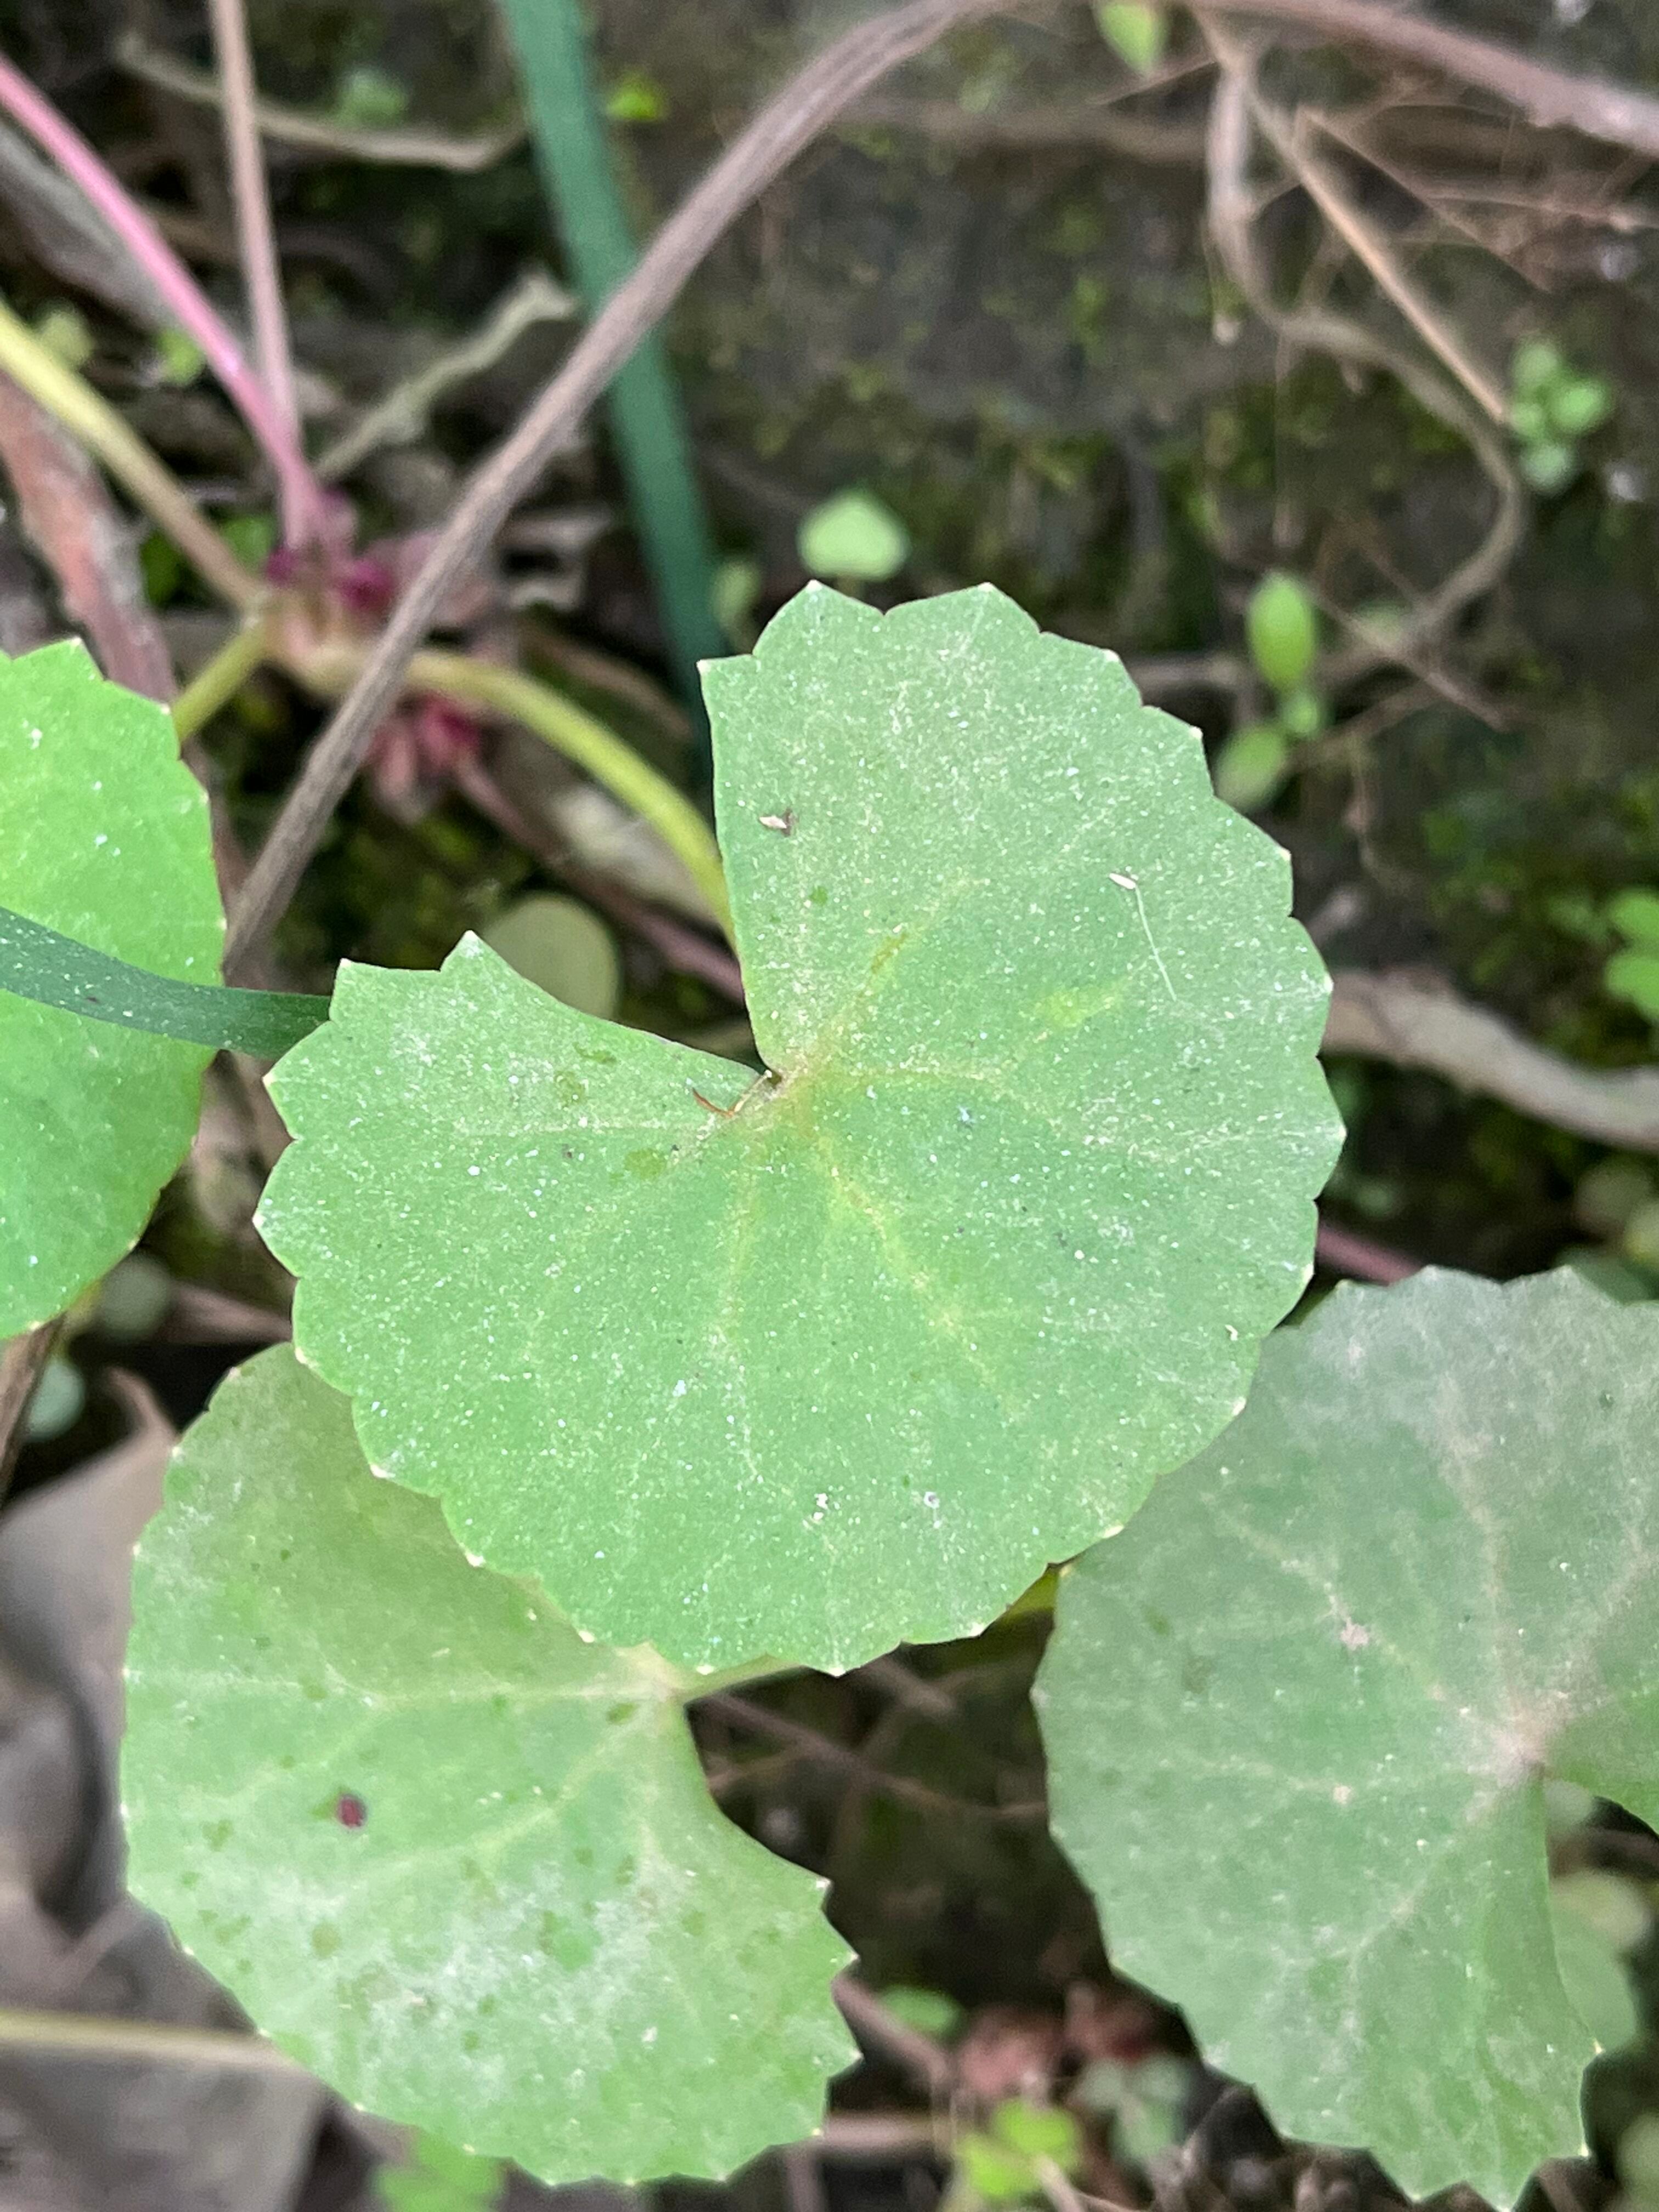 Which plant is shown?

thankuni
